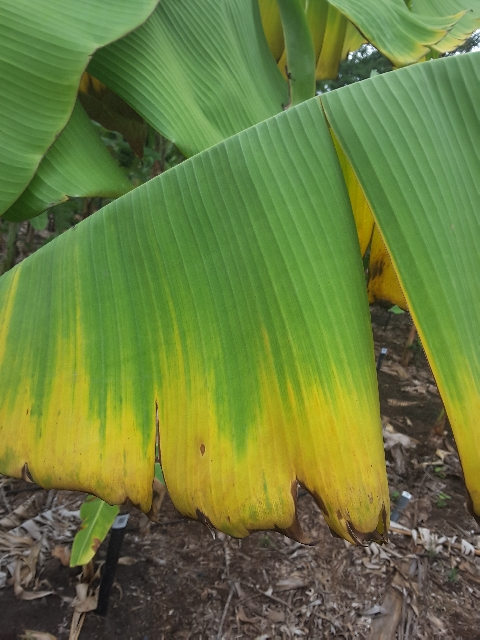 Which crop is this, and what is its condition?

banana, fusarium wilt race 1
